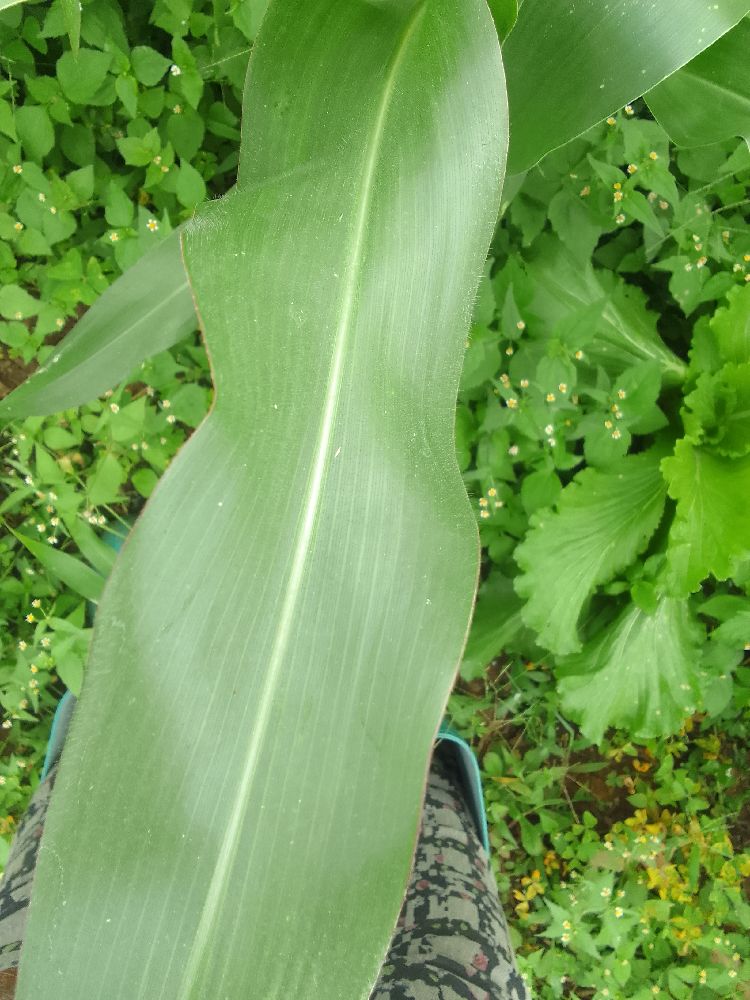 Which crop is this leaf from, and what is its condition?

maize, healthy
